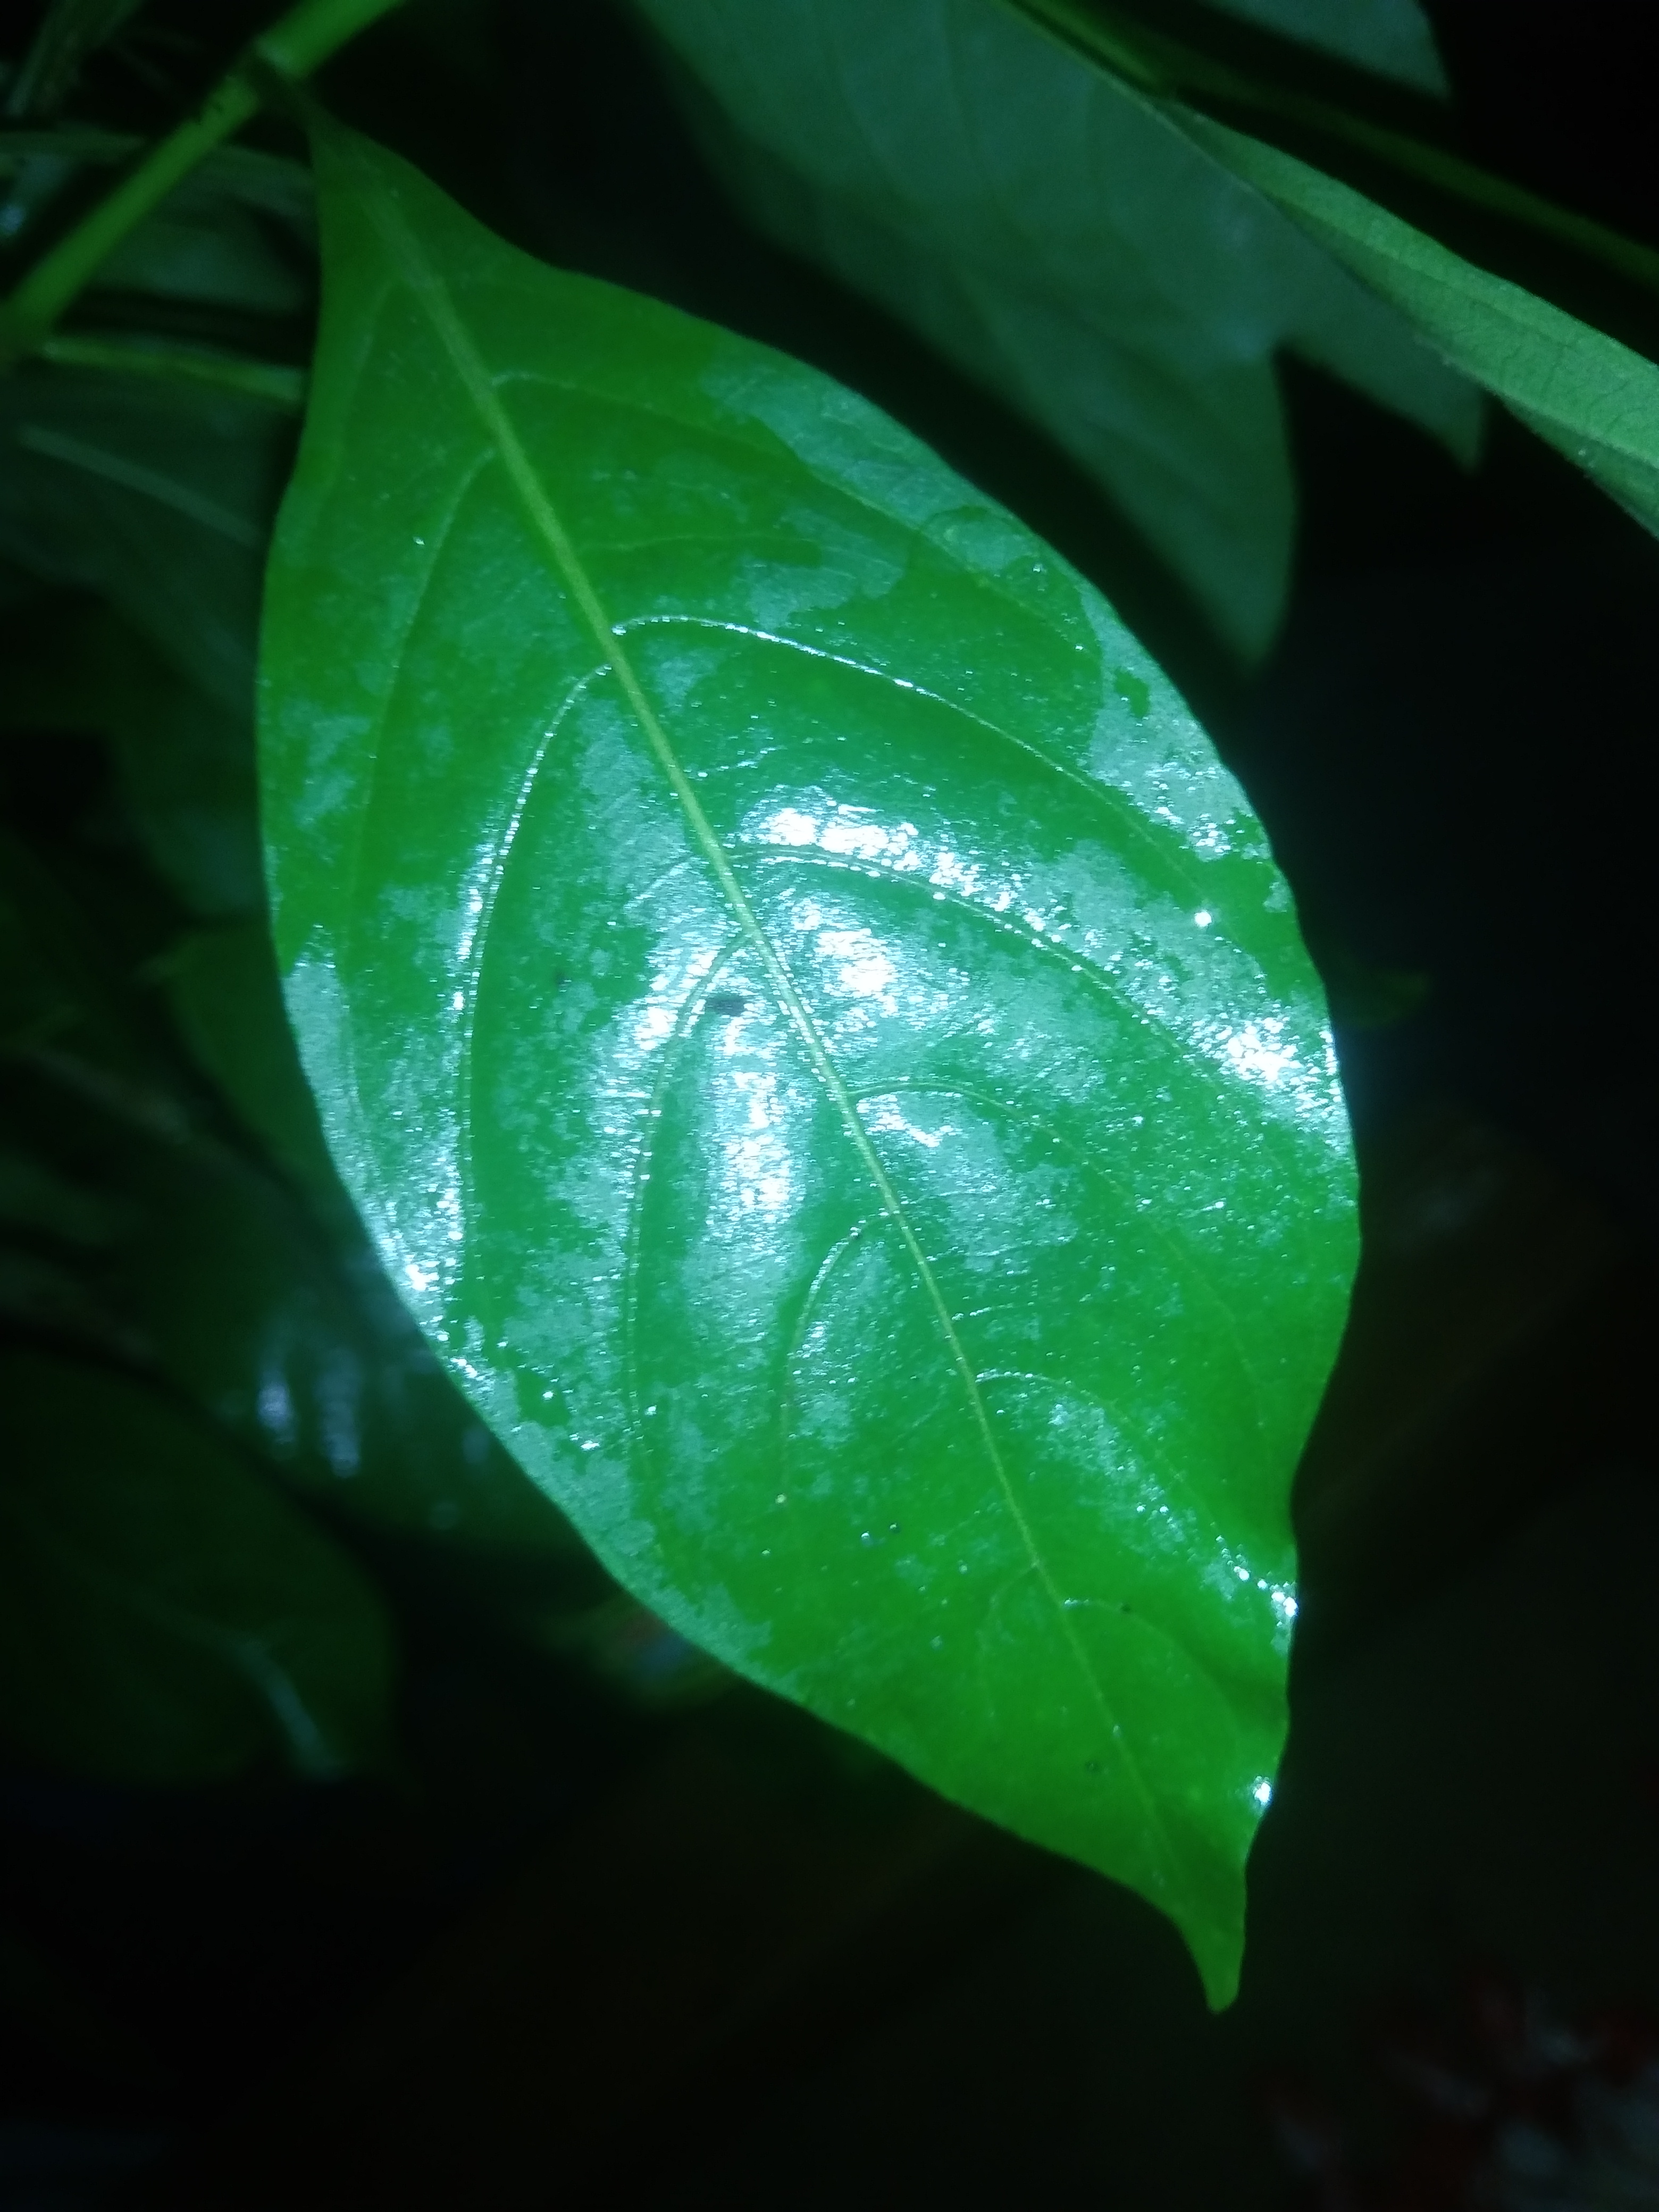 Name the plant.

vasaka
